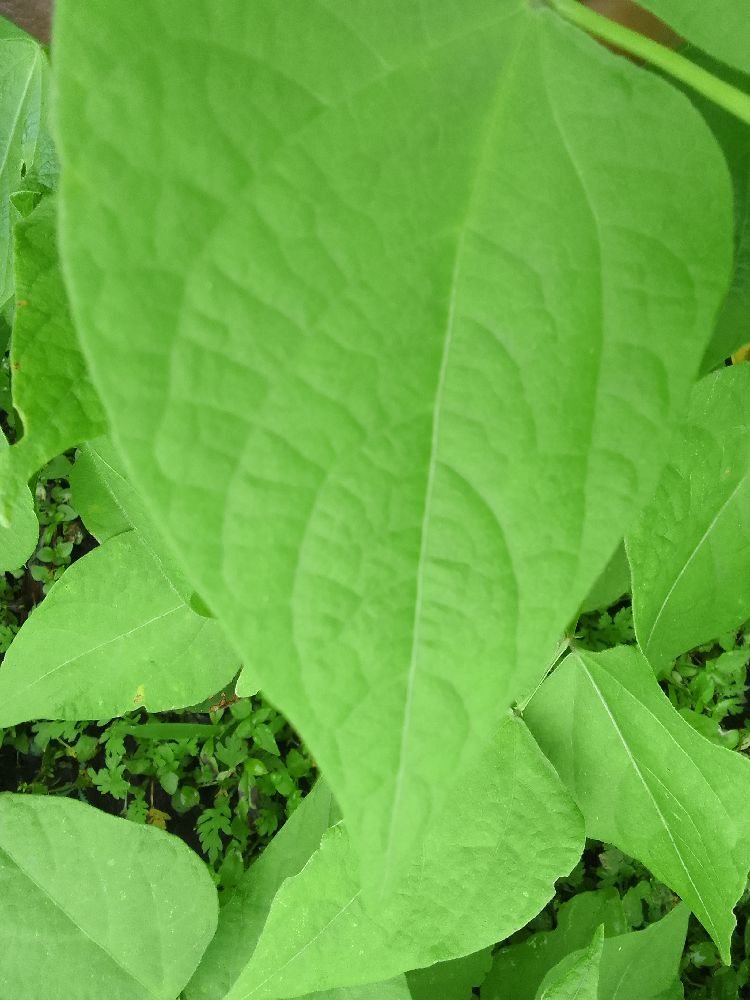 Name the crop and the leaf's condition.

common bean, healthy
